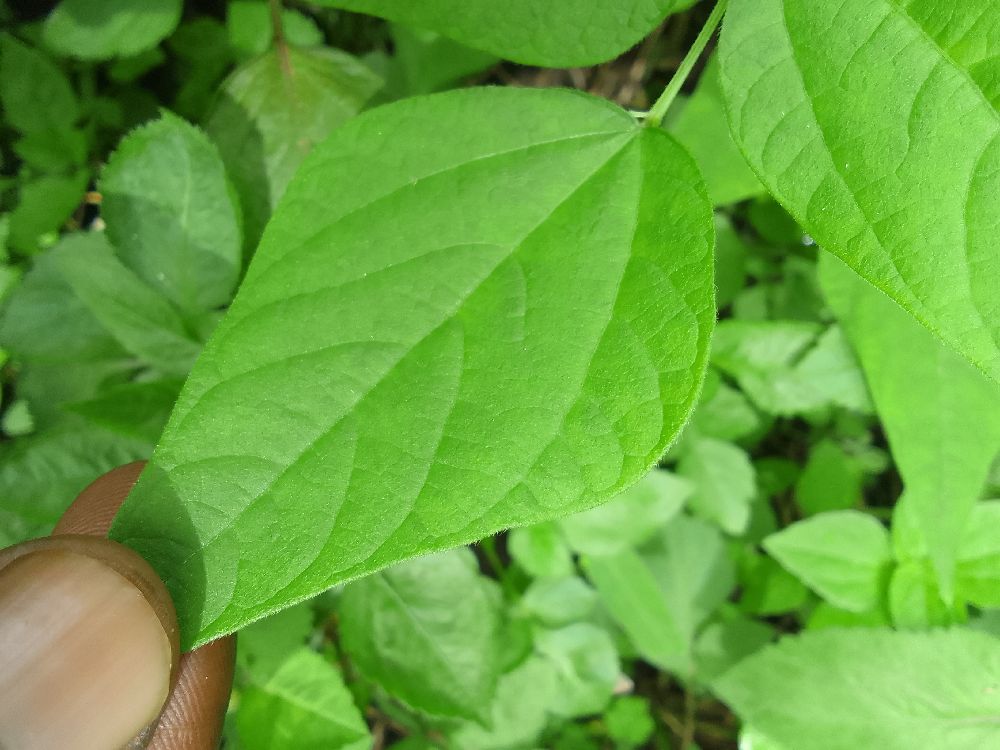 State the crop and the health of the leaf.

common bean, healthy
